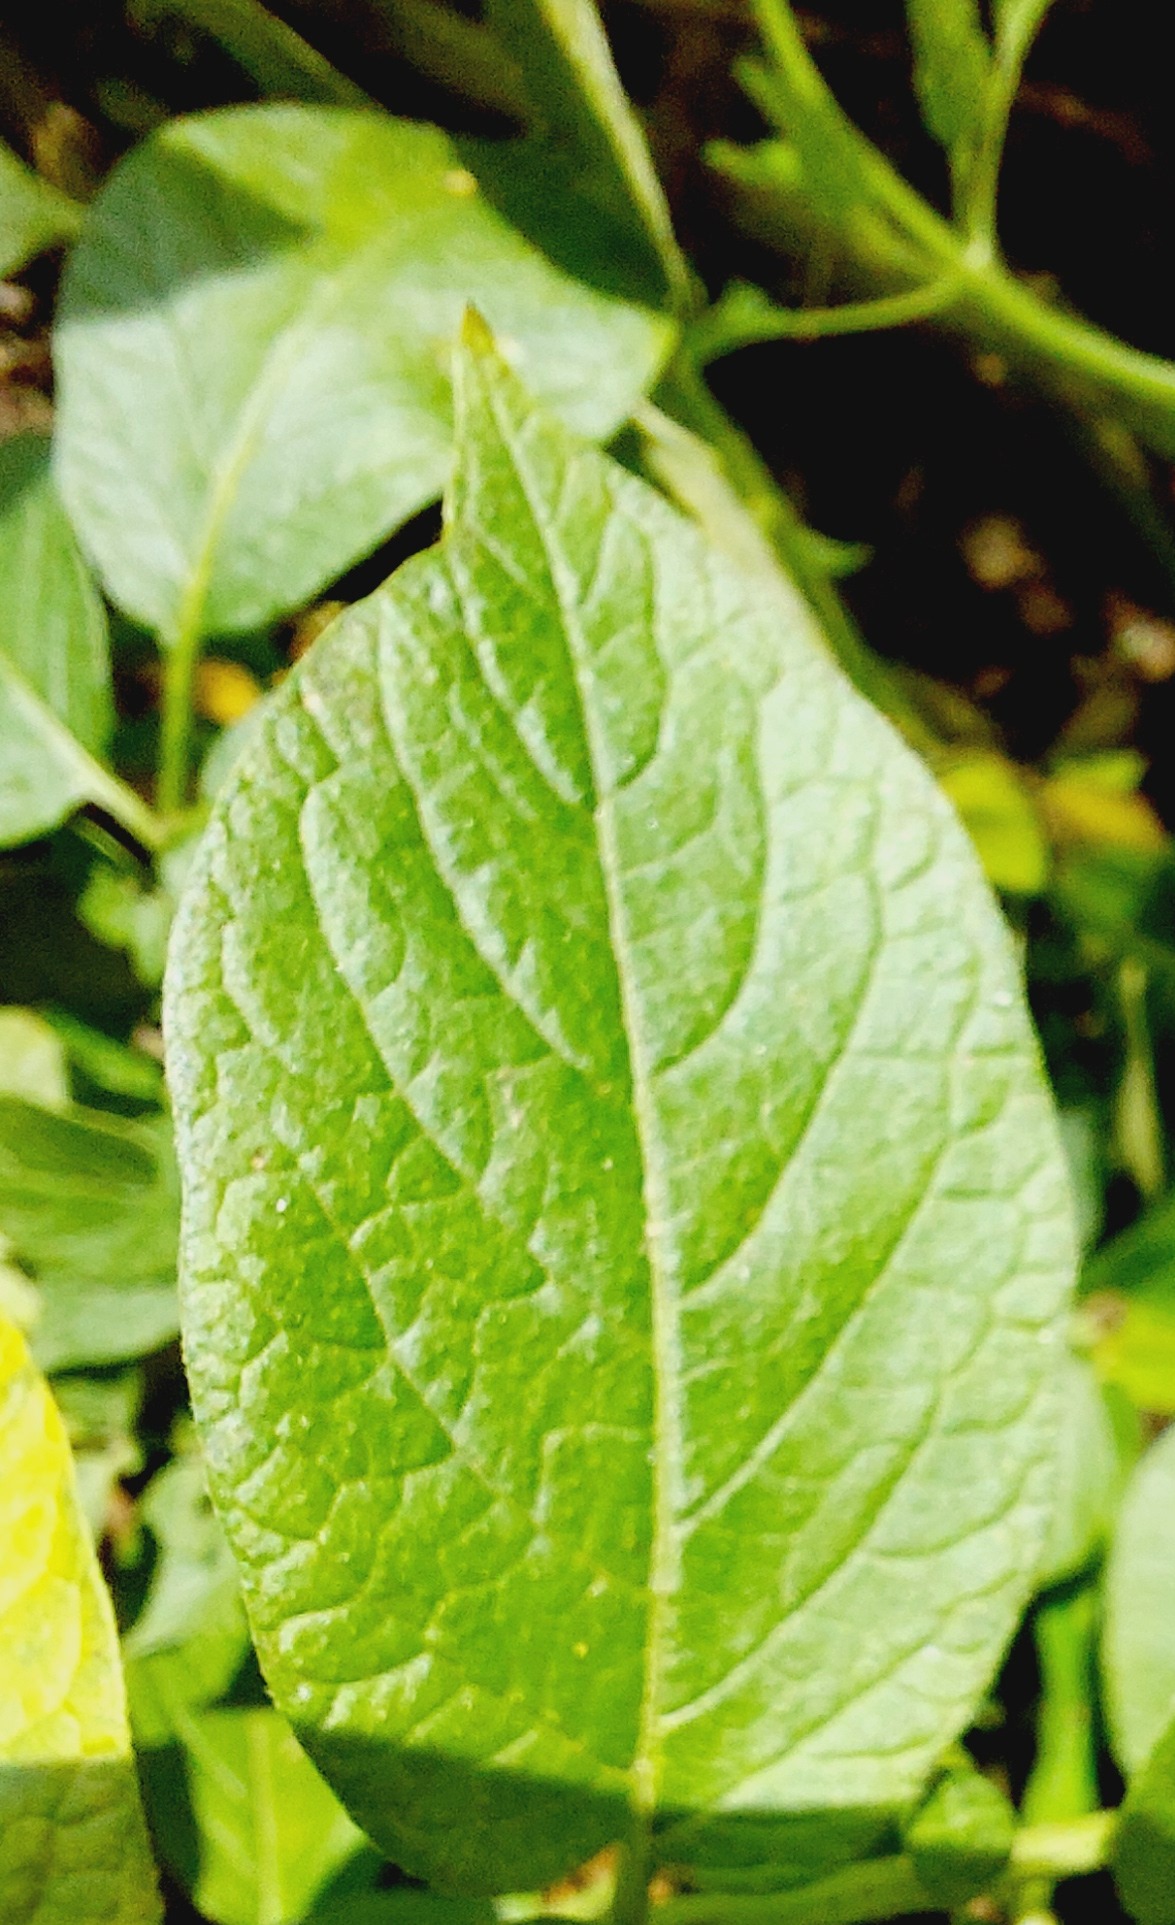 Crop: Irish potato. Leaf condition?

healthy
